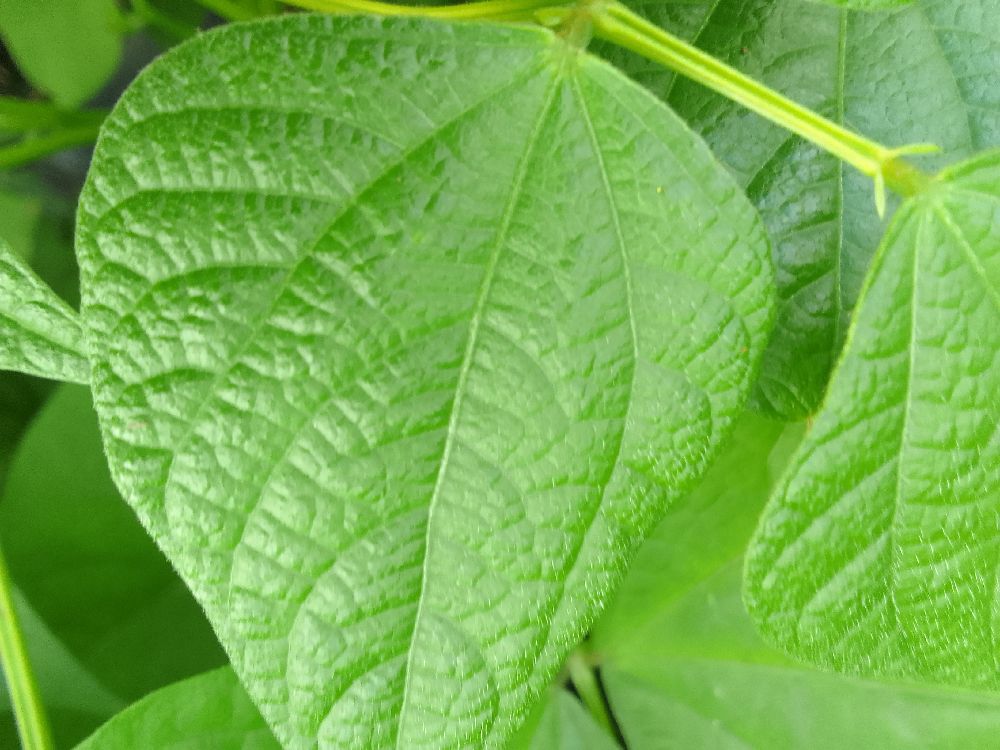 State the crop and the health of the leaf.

common bean, healthy
